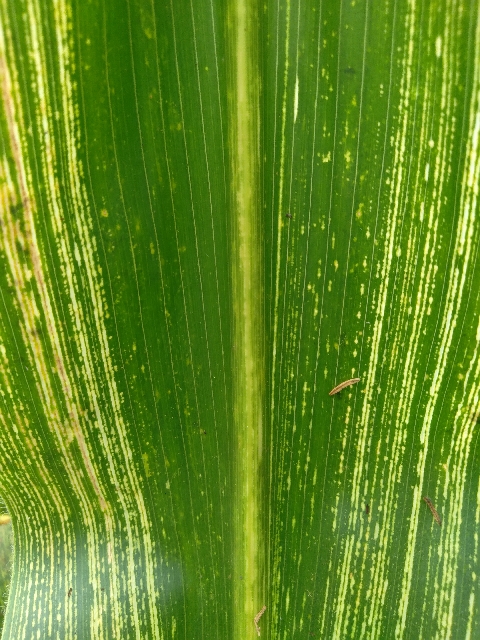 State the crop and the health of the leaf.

maize, maize streak virus
